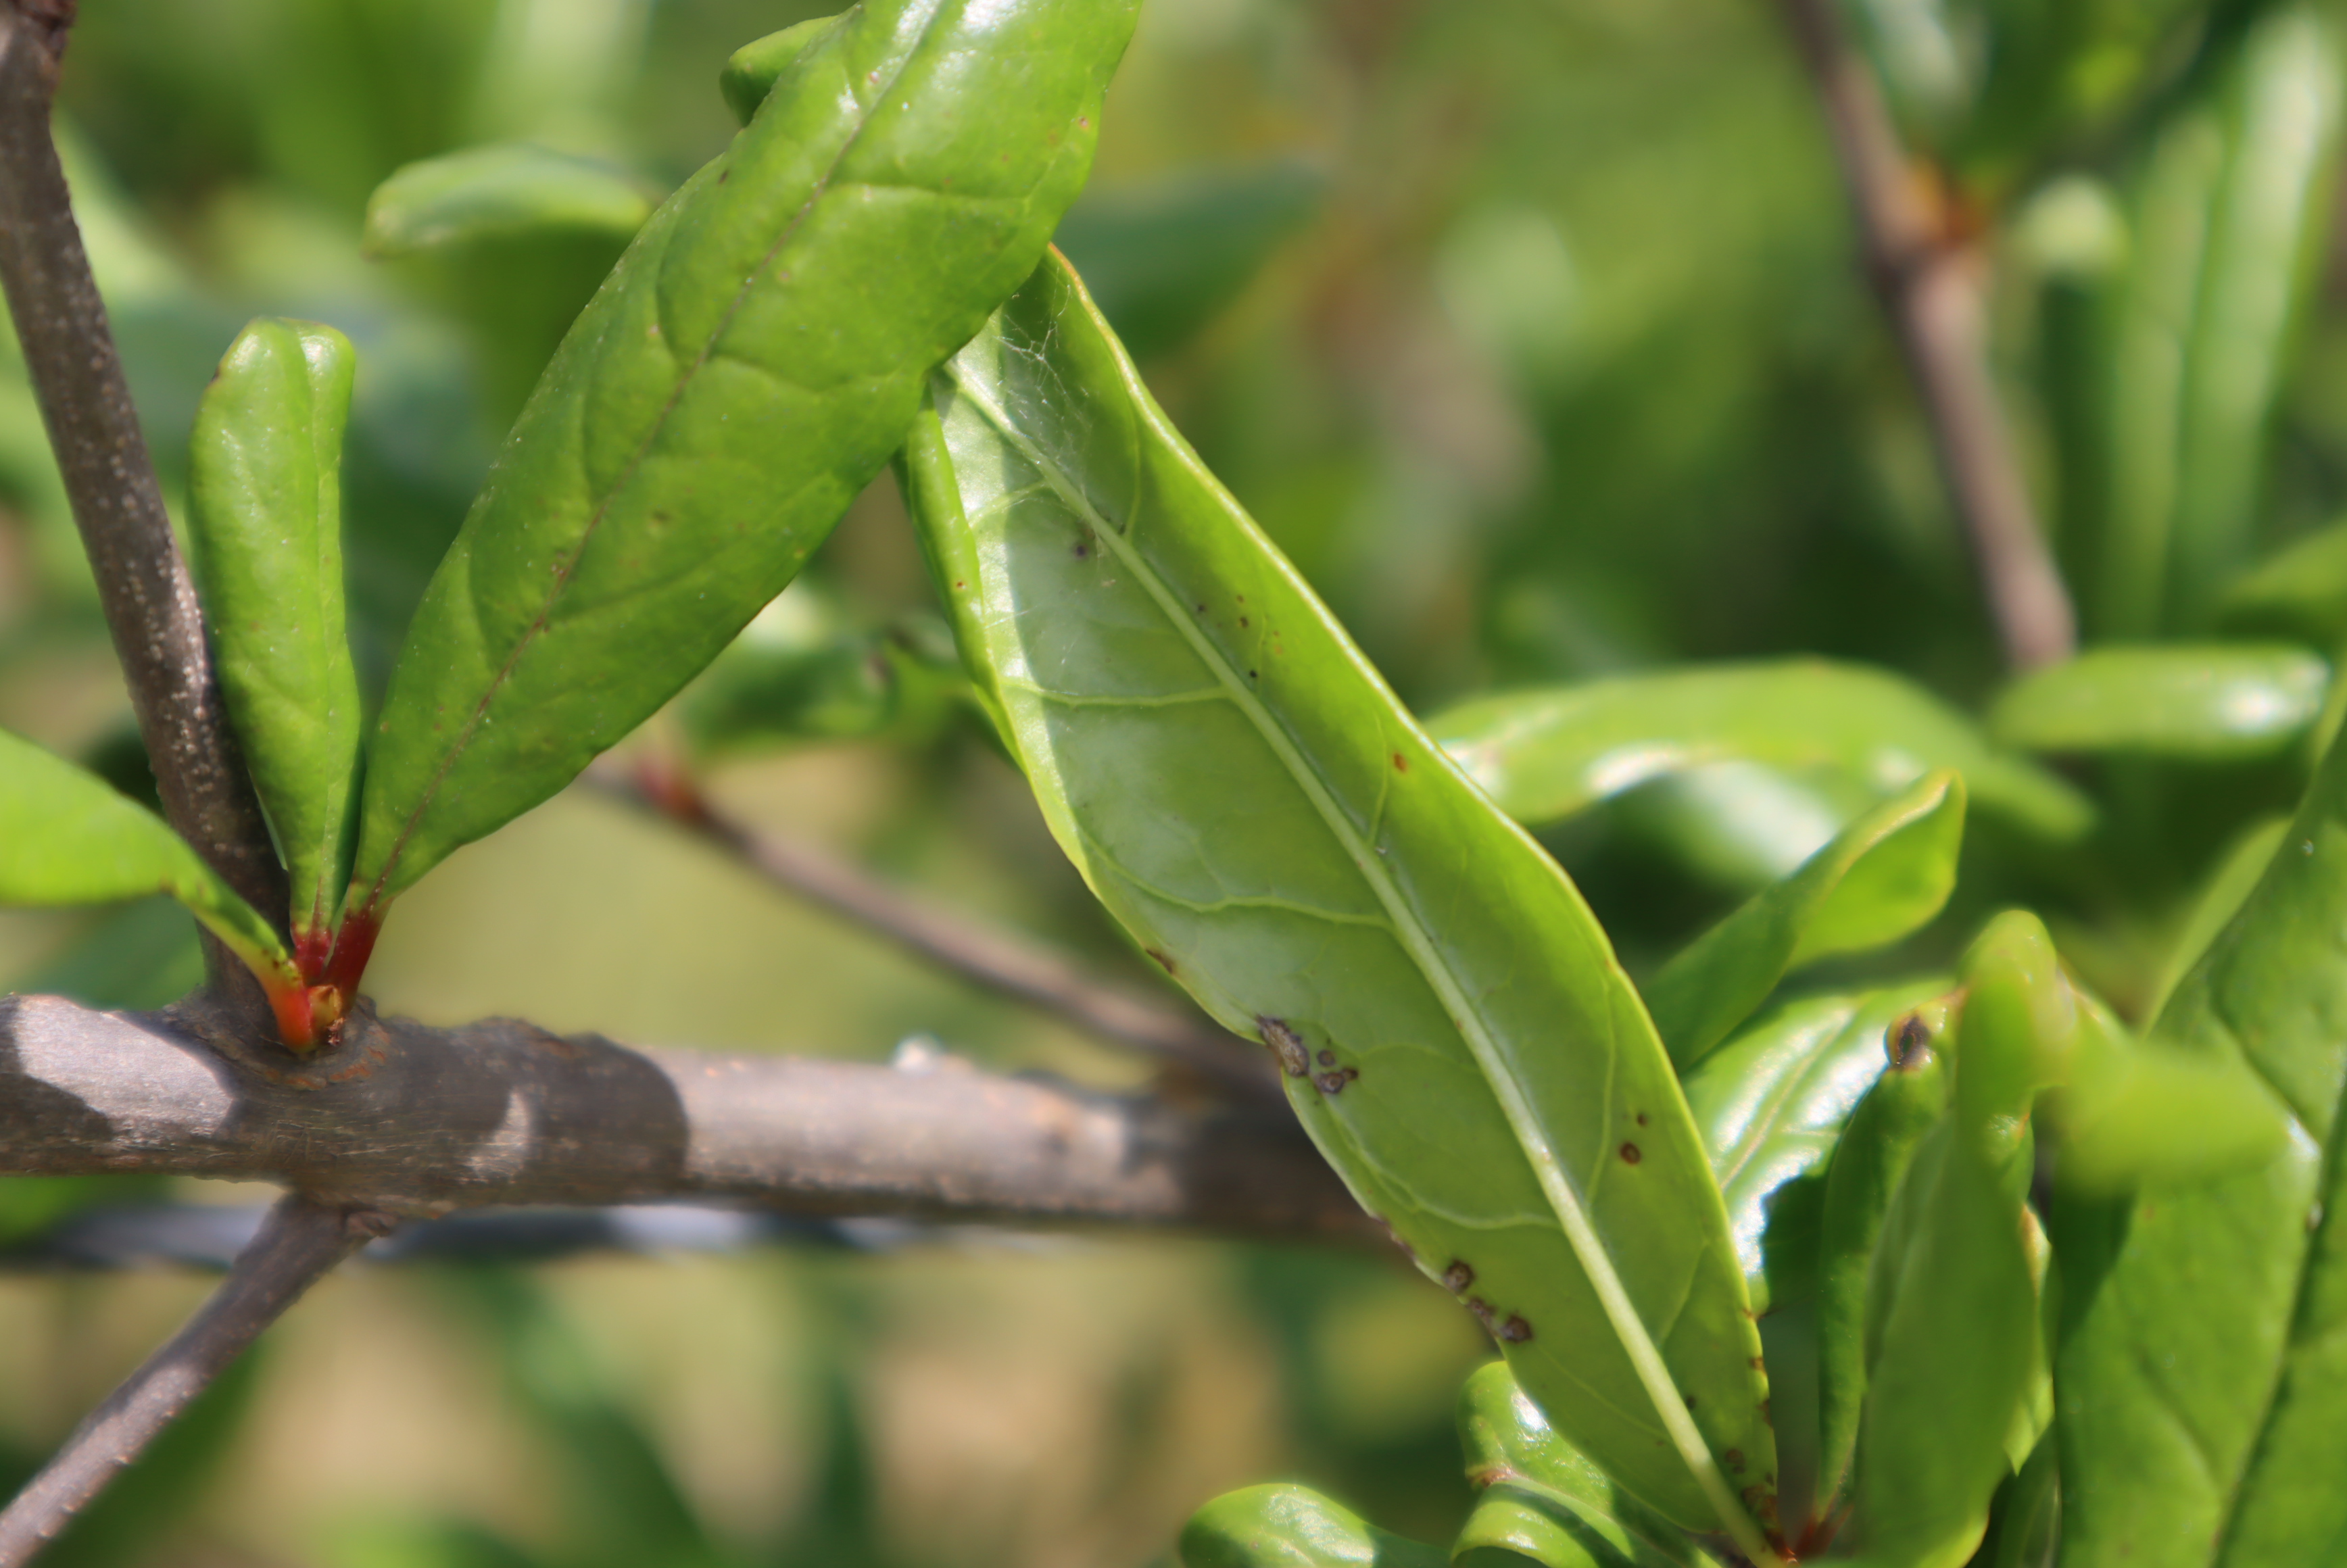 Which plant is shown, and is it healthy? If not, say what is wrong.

pomegranate, aphids, coniella granati
